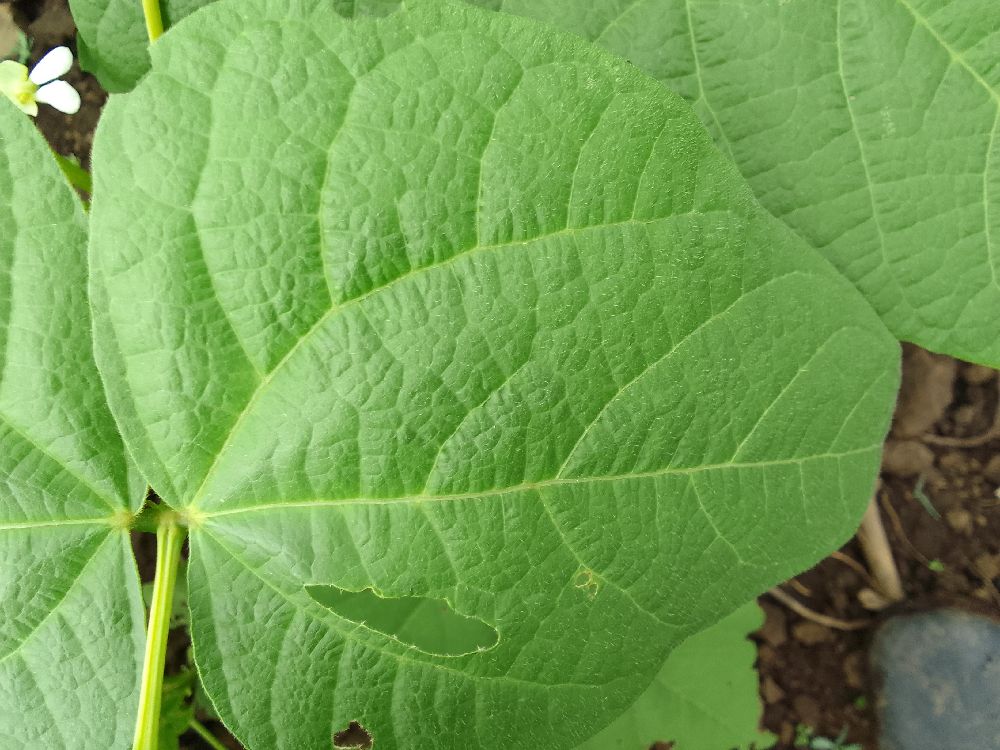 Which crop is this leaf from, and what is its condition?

common bean, healthy
